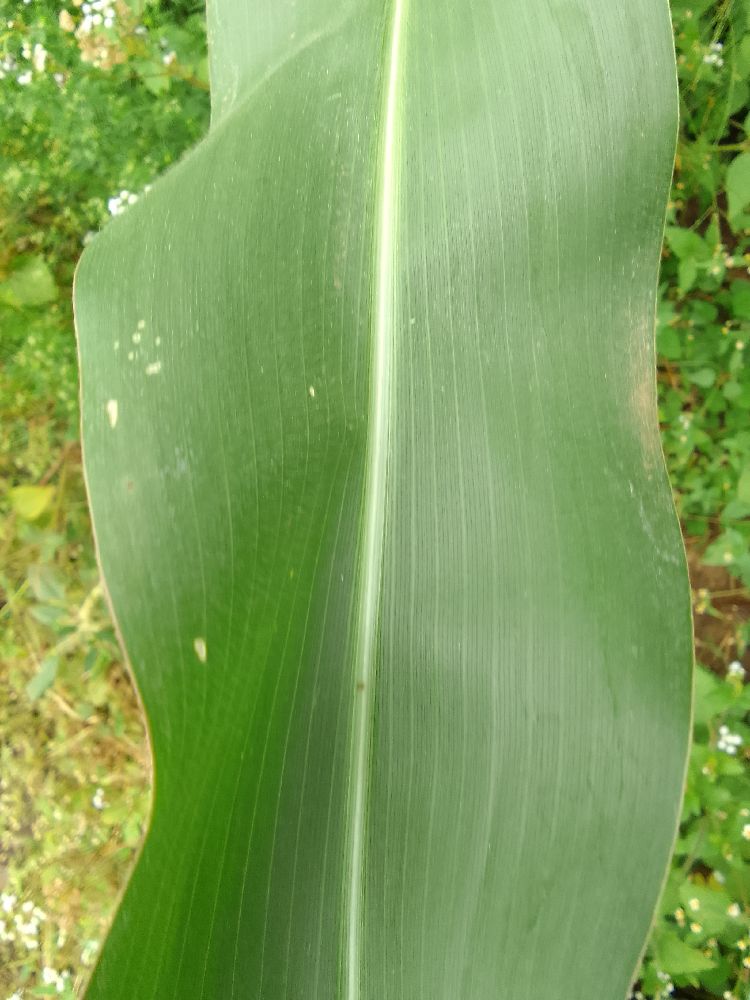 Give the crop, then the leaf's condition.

maize, healthy
